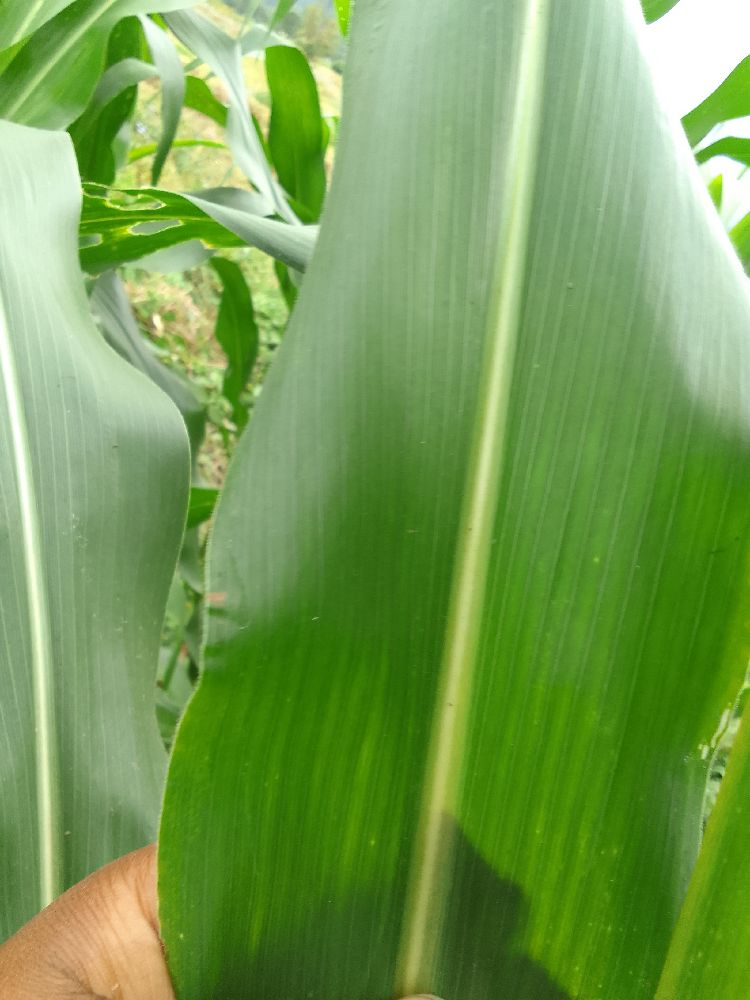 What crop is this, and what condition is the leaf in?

maize, healthy
